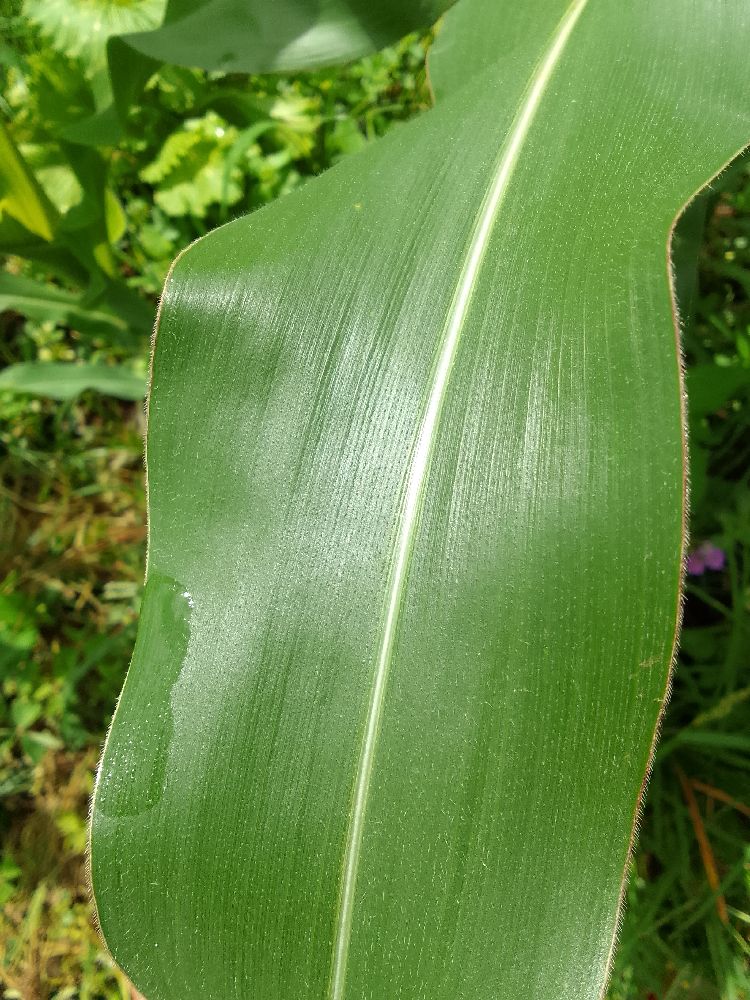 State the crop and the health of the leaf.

maize, healthy
